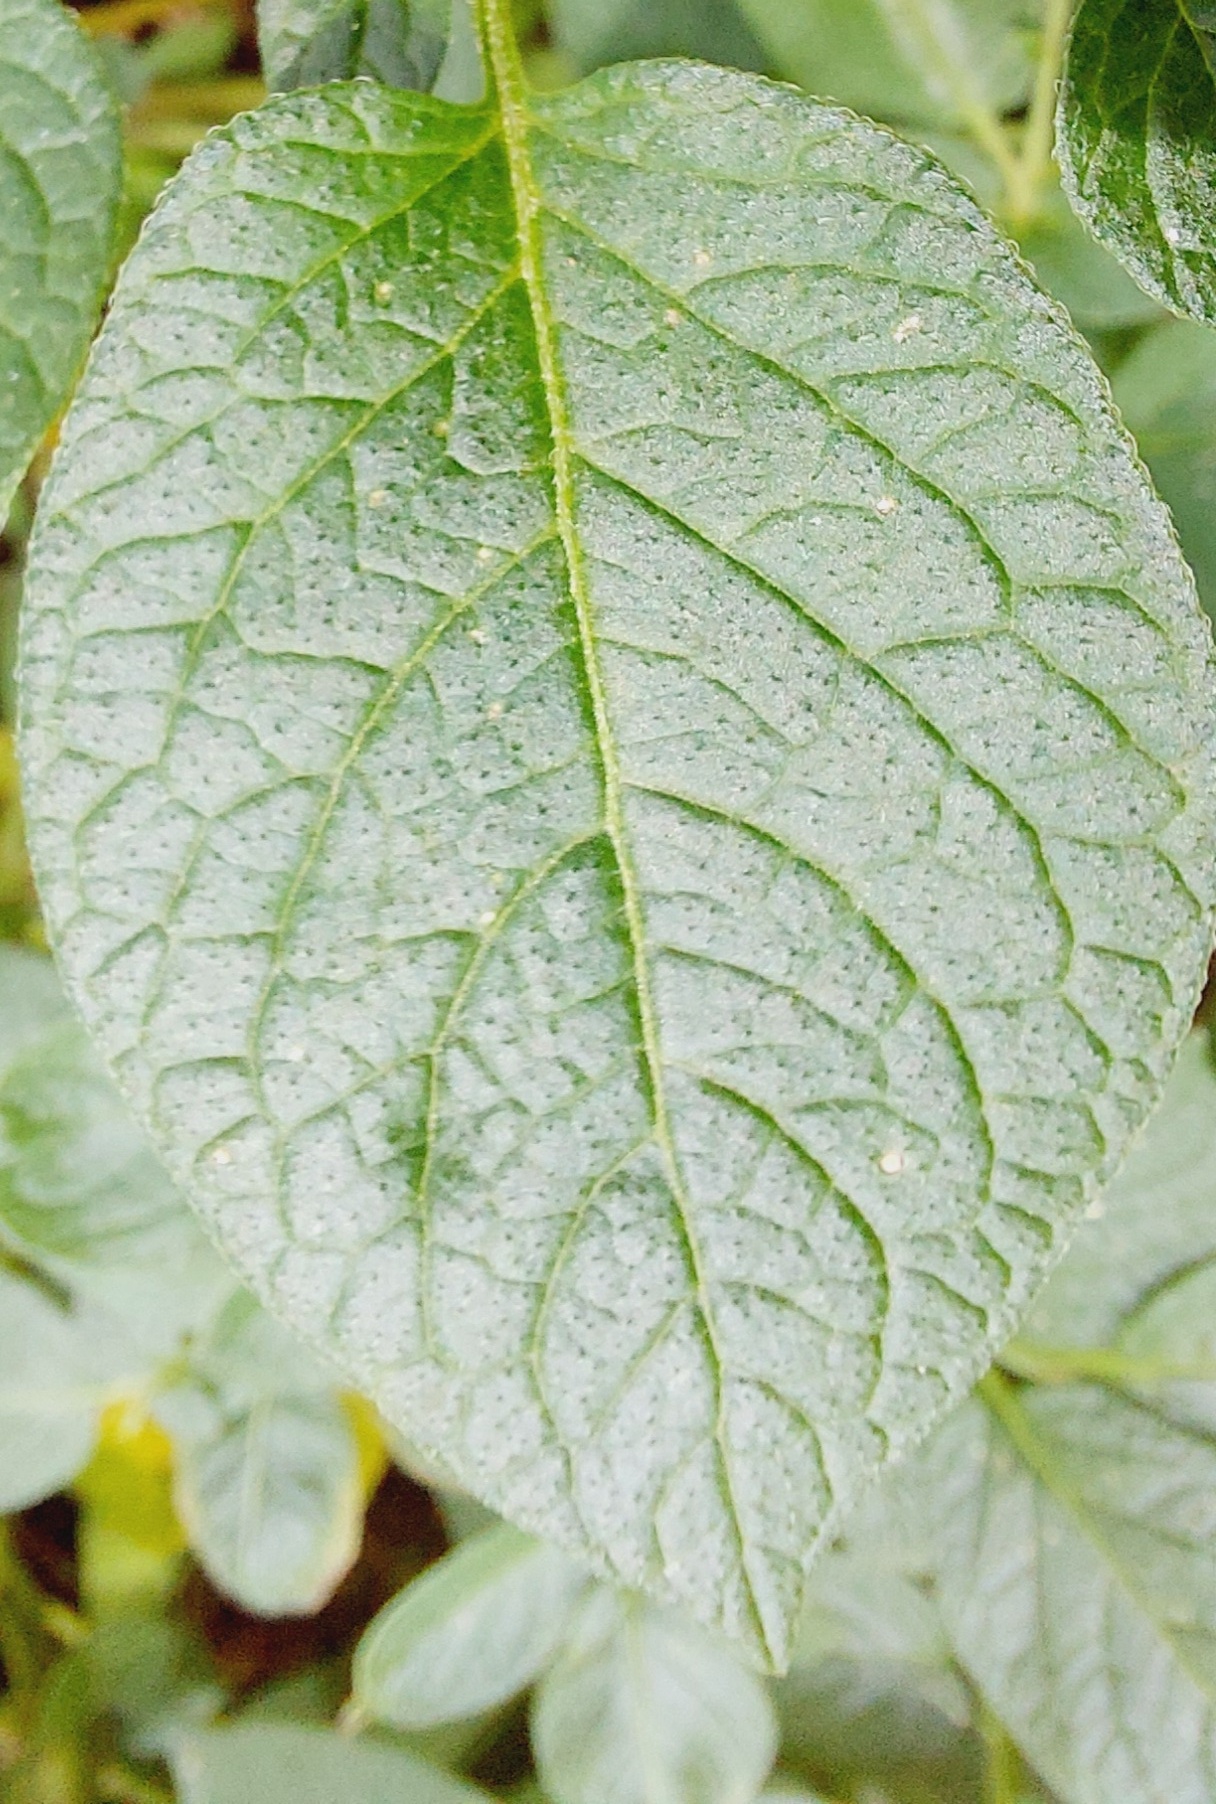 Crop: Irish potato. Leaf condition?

healthy
